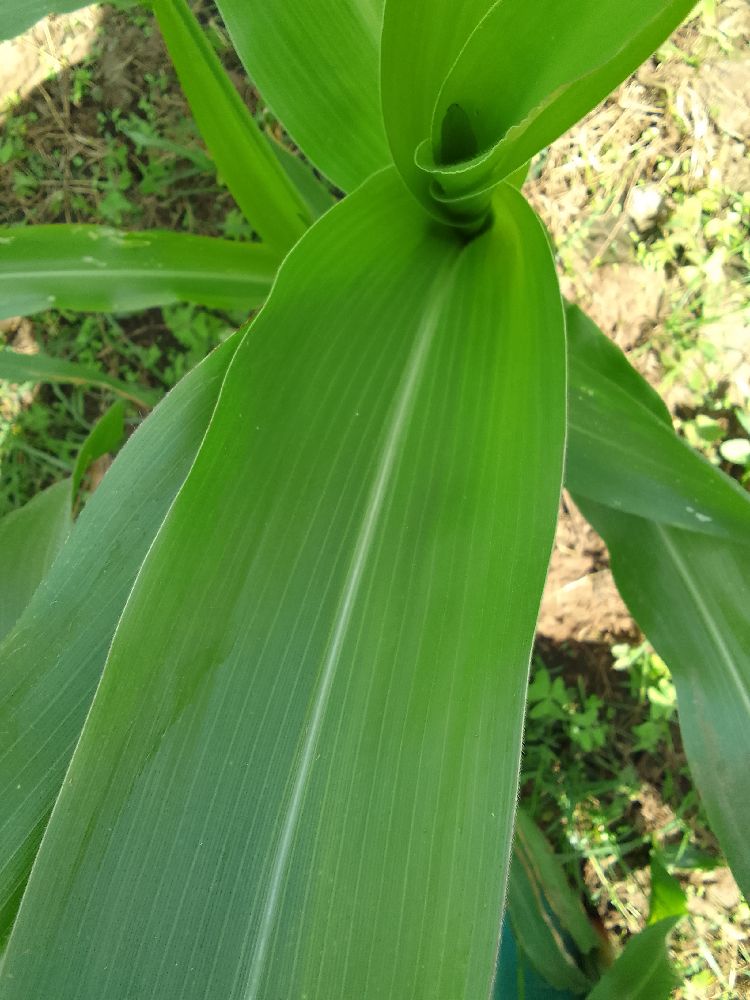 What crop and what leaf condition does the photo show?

maize, healthy
